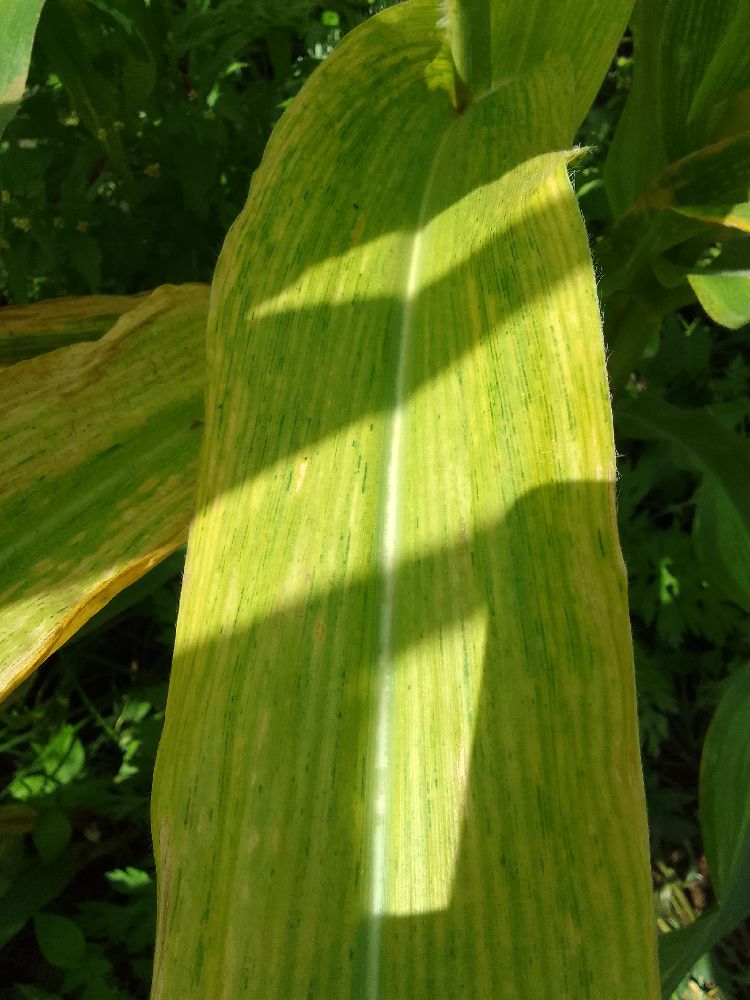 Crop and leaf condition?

maize, maize lethal necrosis
